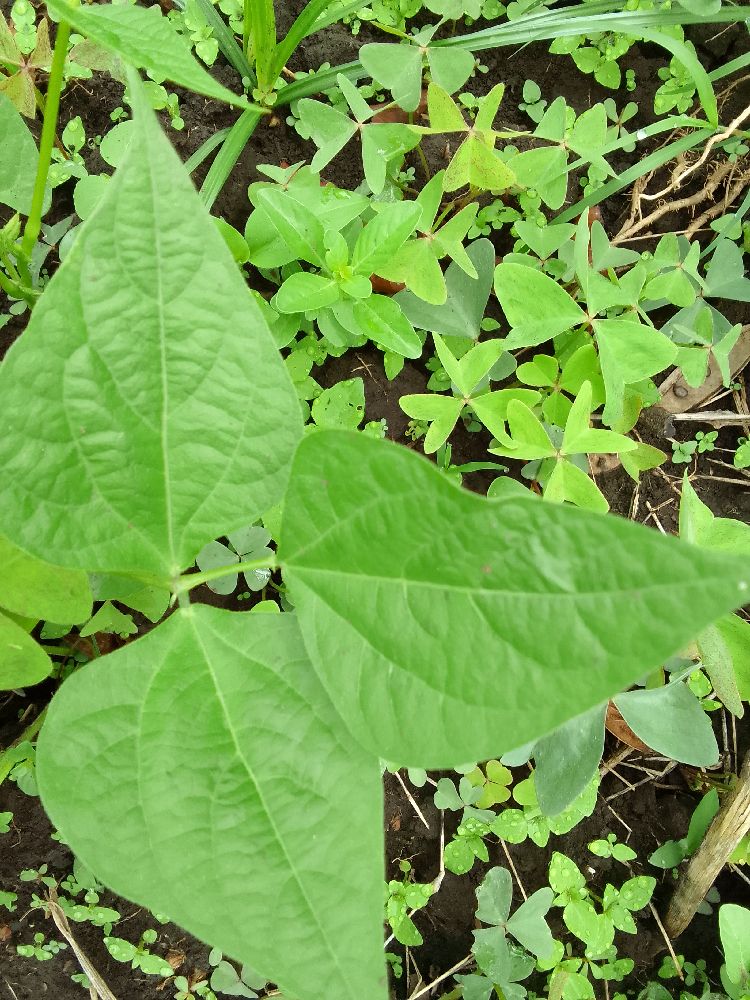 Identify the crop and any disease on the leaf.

common bean, healthy
